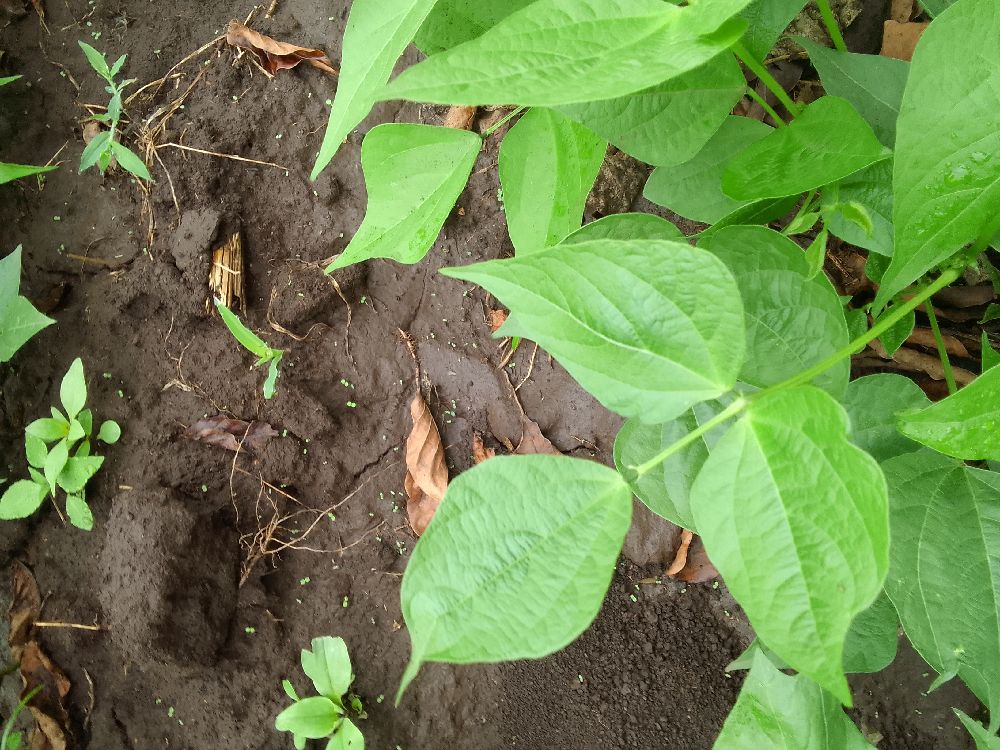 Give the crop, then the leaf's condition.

common bean, healthy
